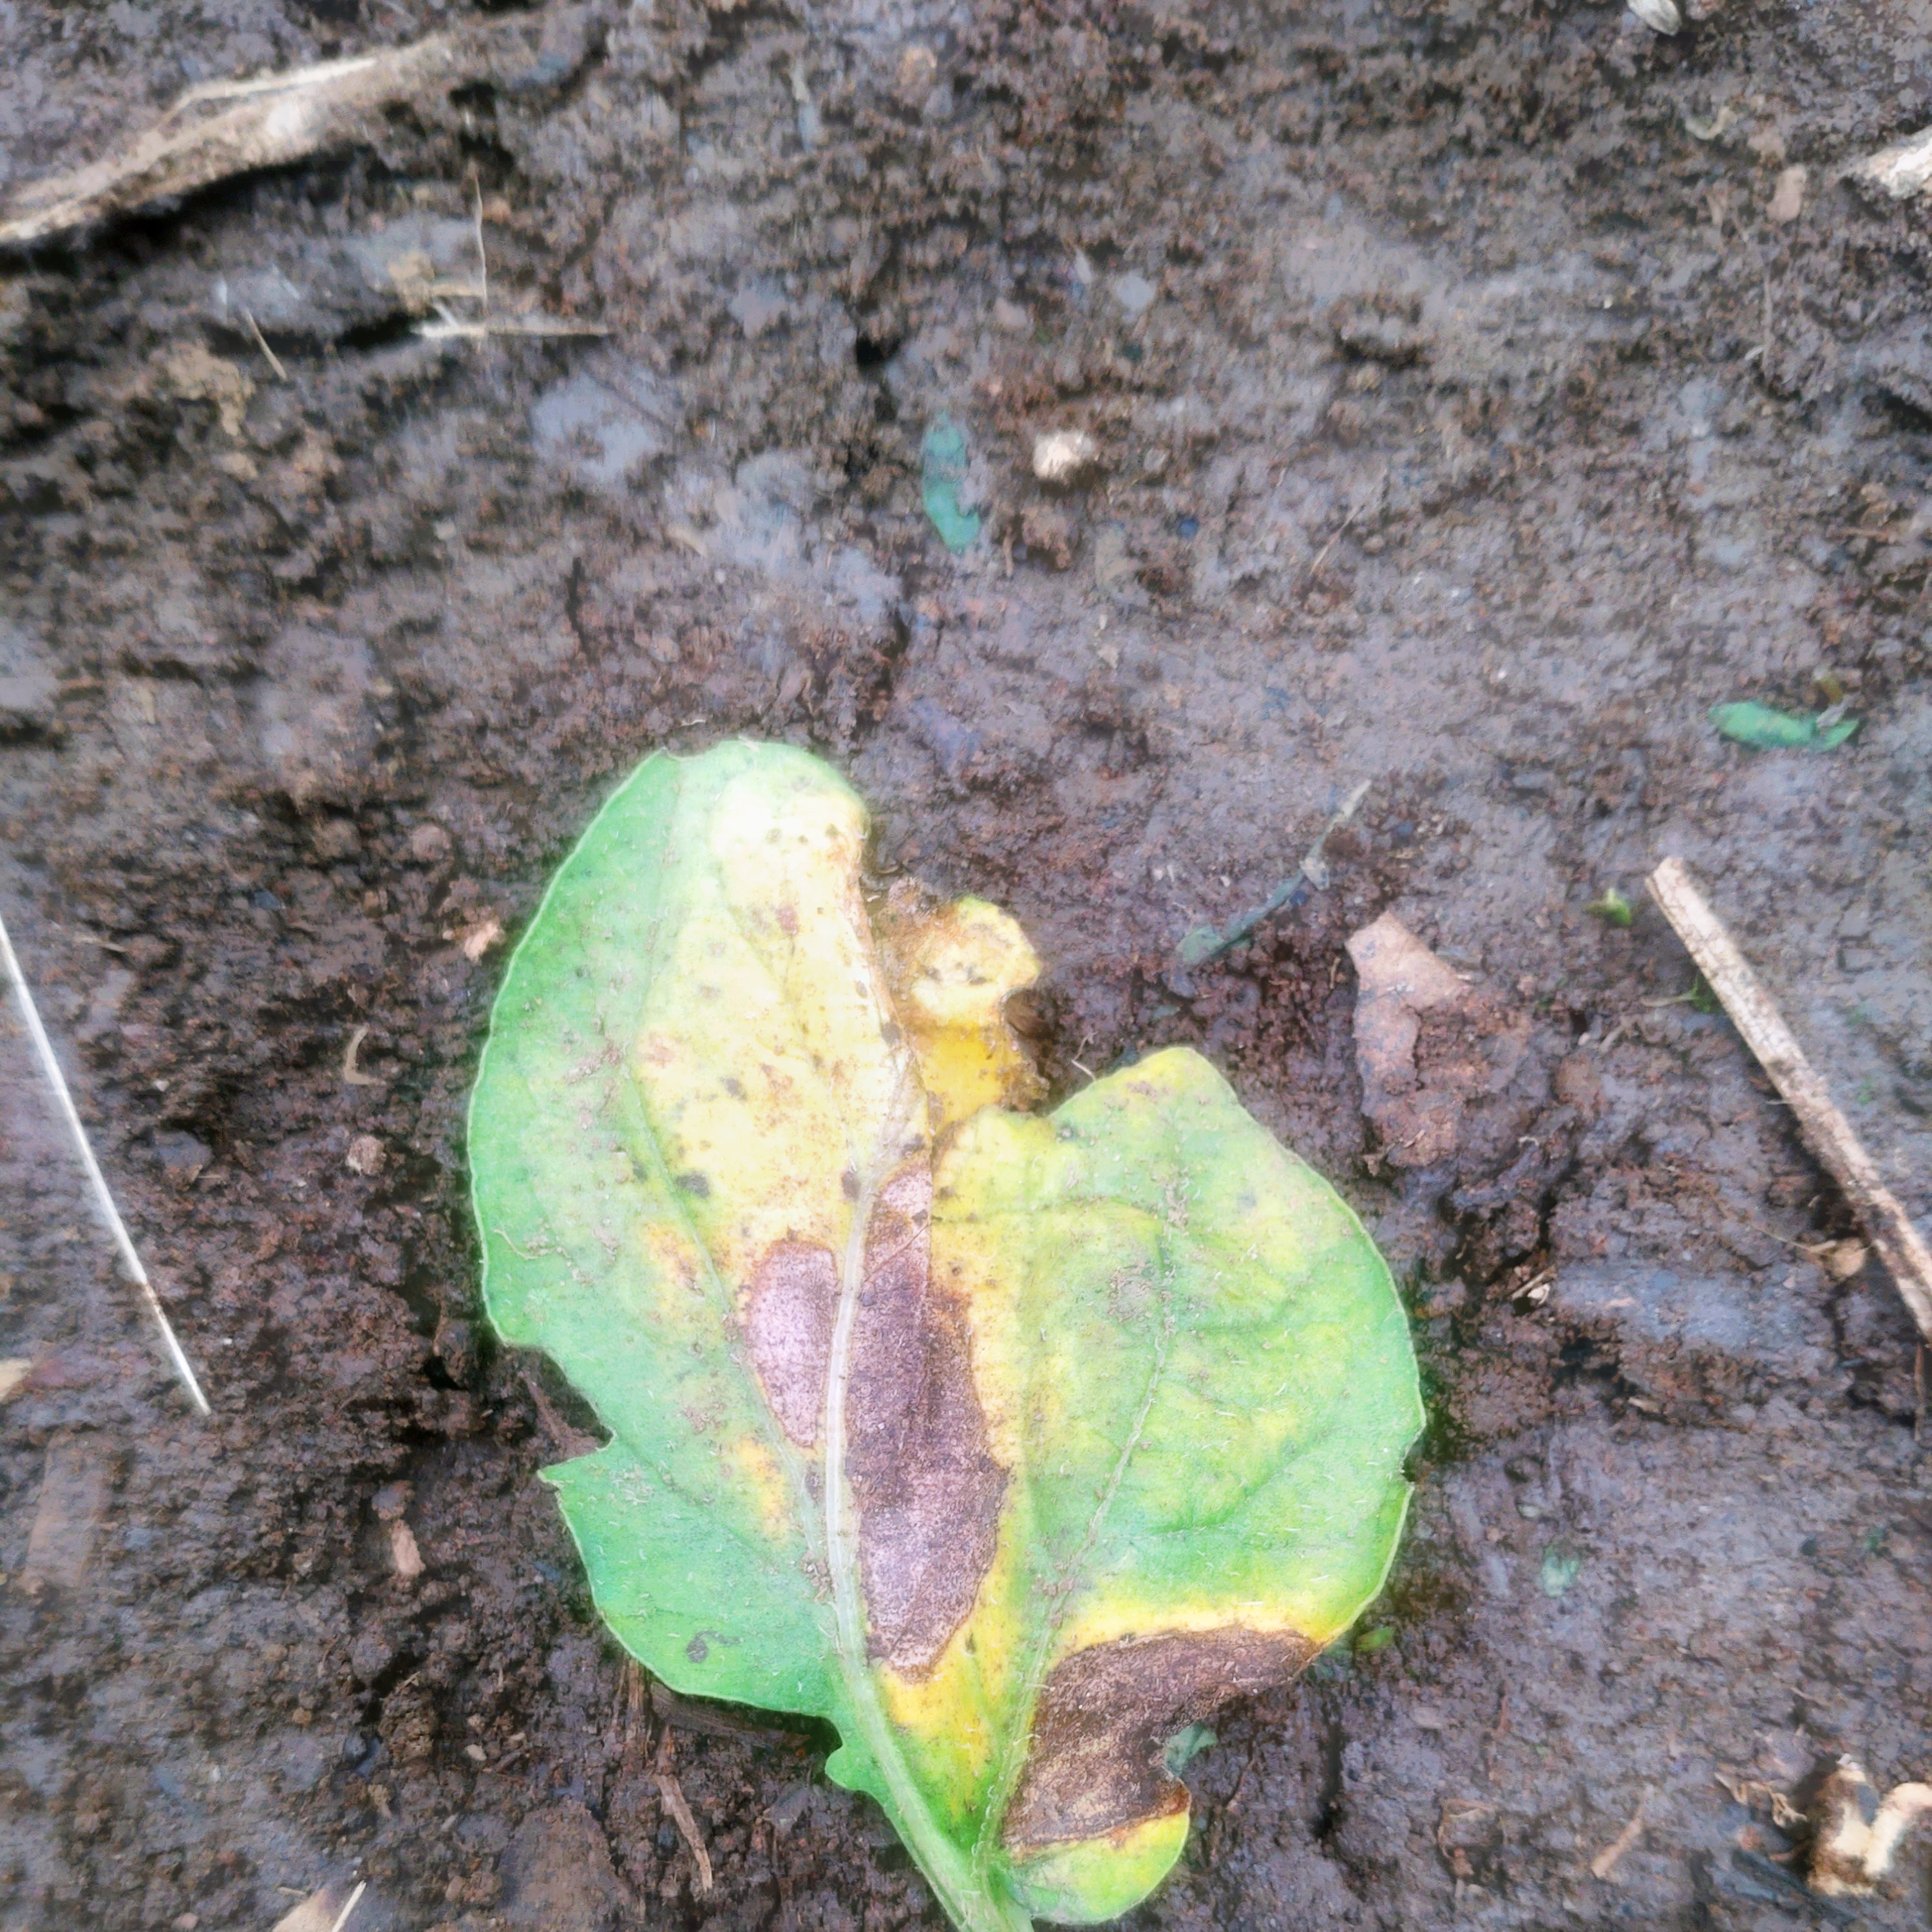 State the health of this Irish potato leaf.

late blight
